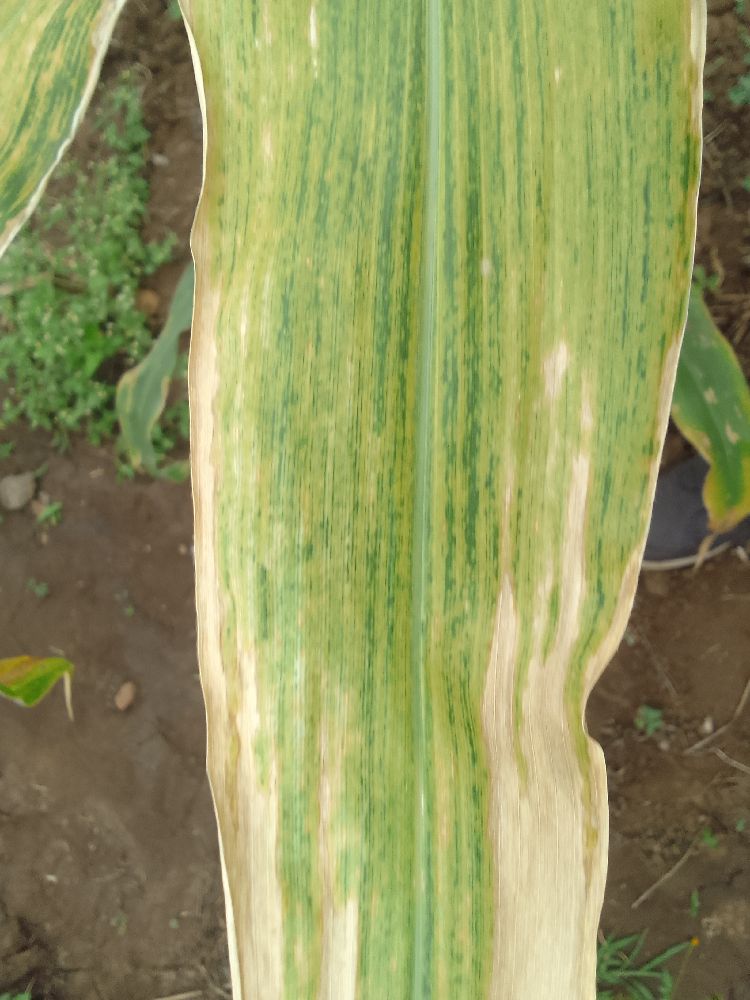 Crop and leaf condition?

maize, maize lethal necrosis
